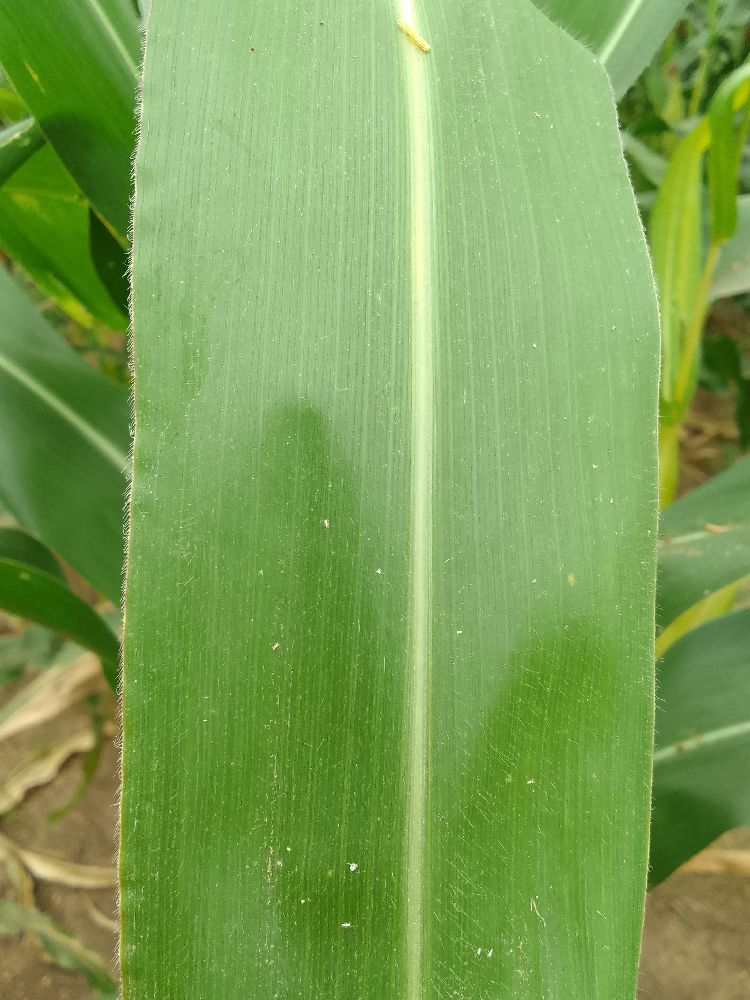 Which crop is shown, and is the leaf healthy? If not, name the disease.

maize, healthy
